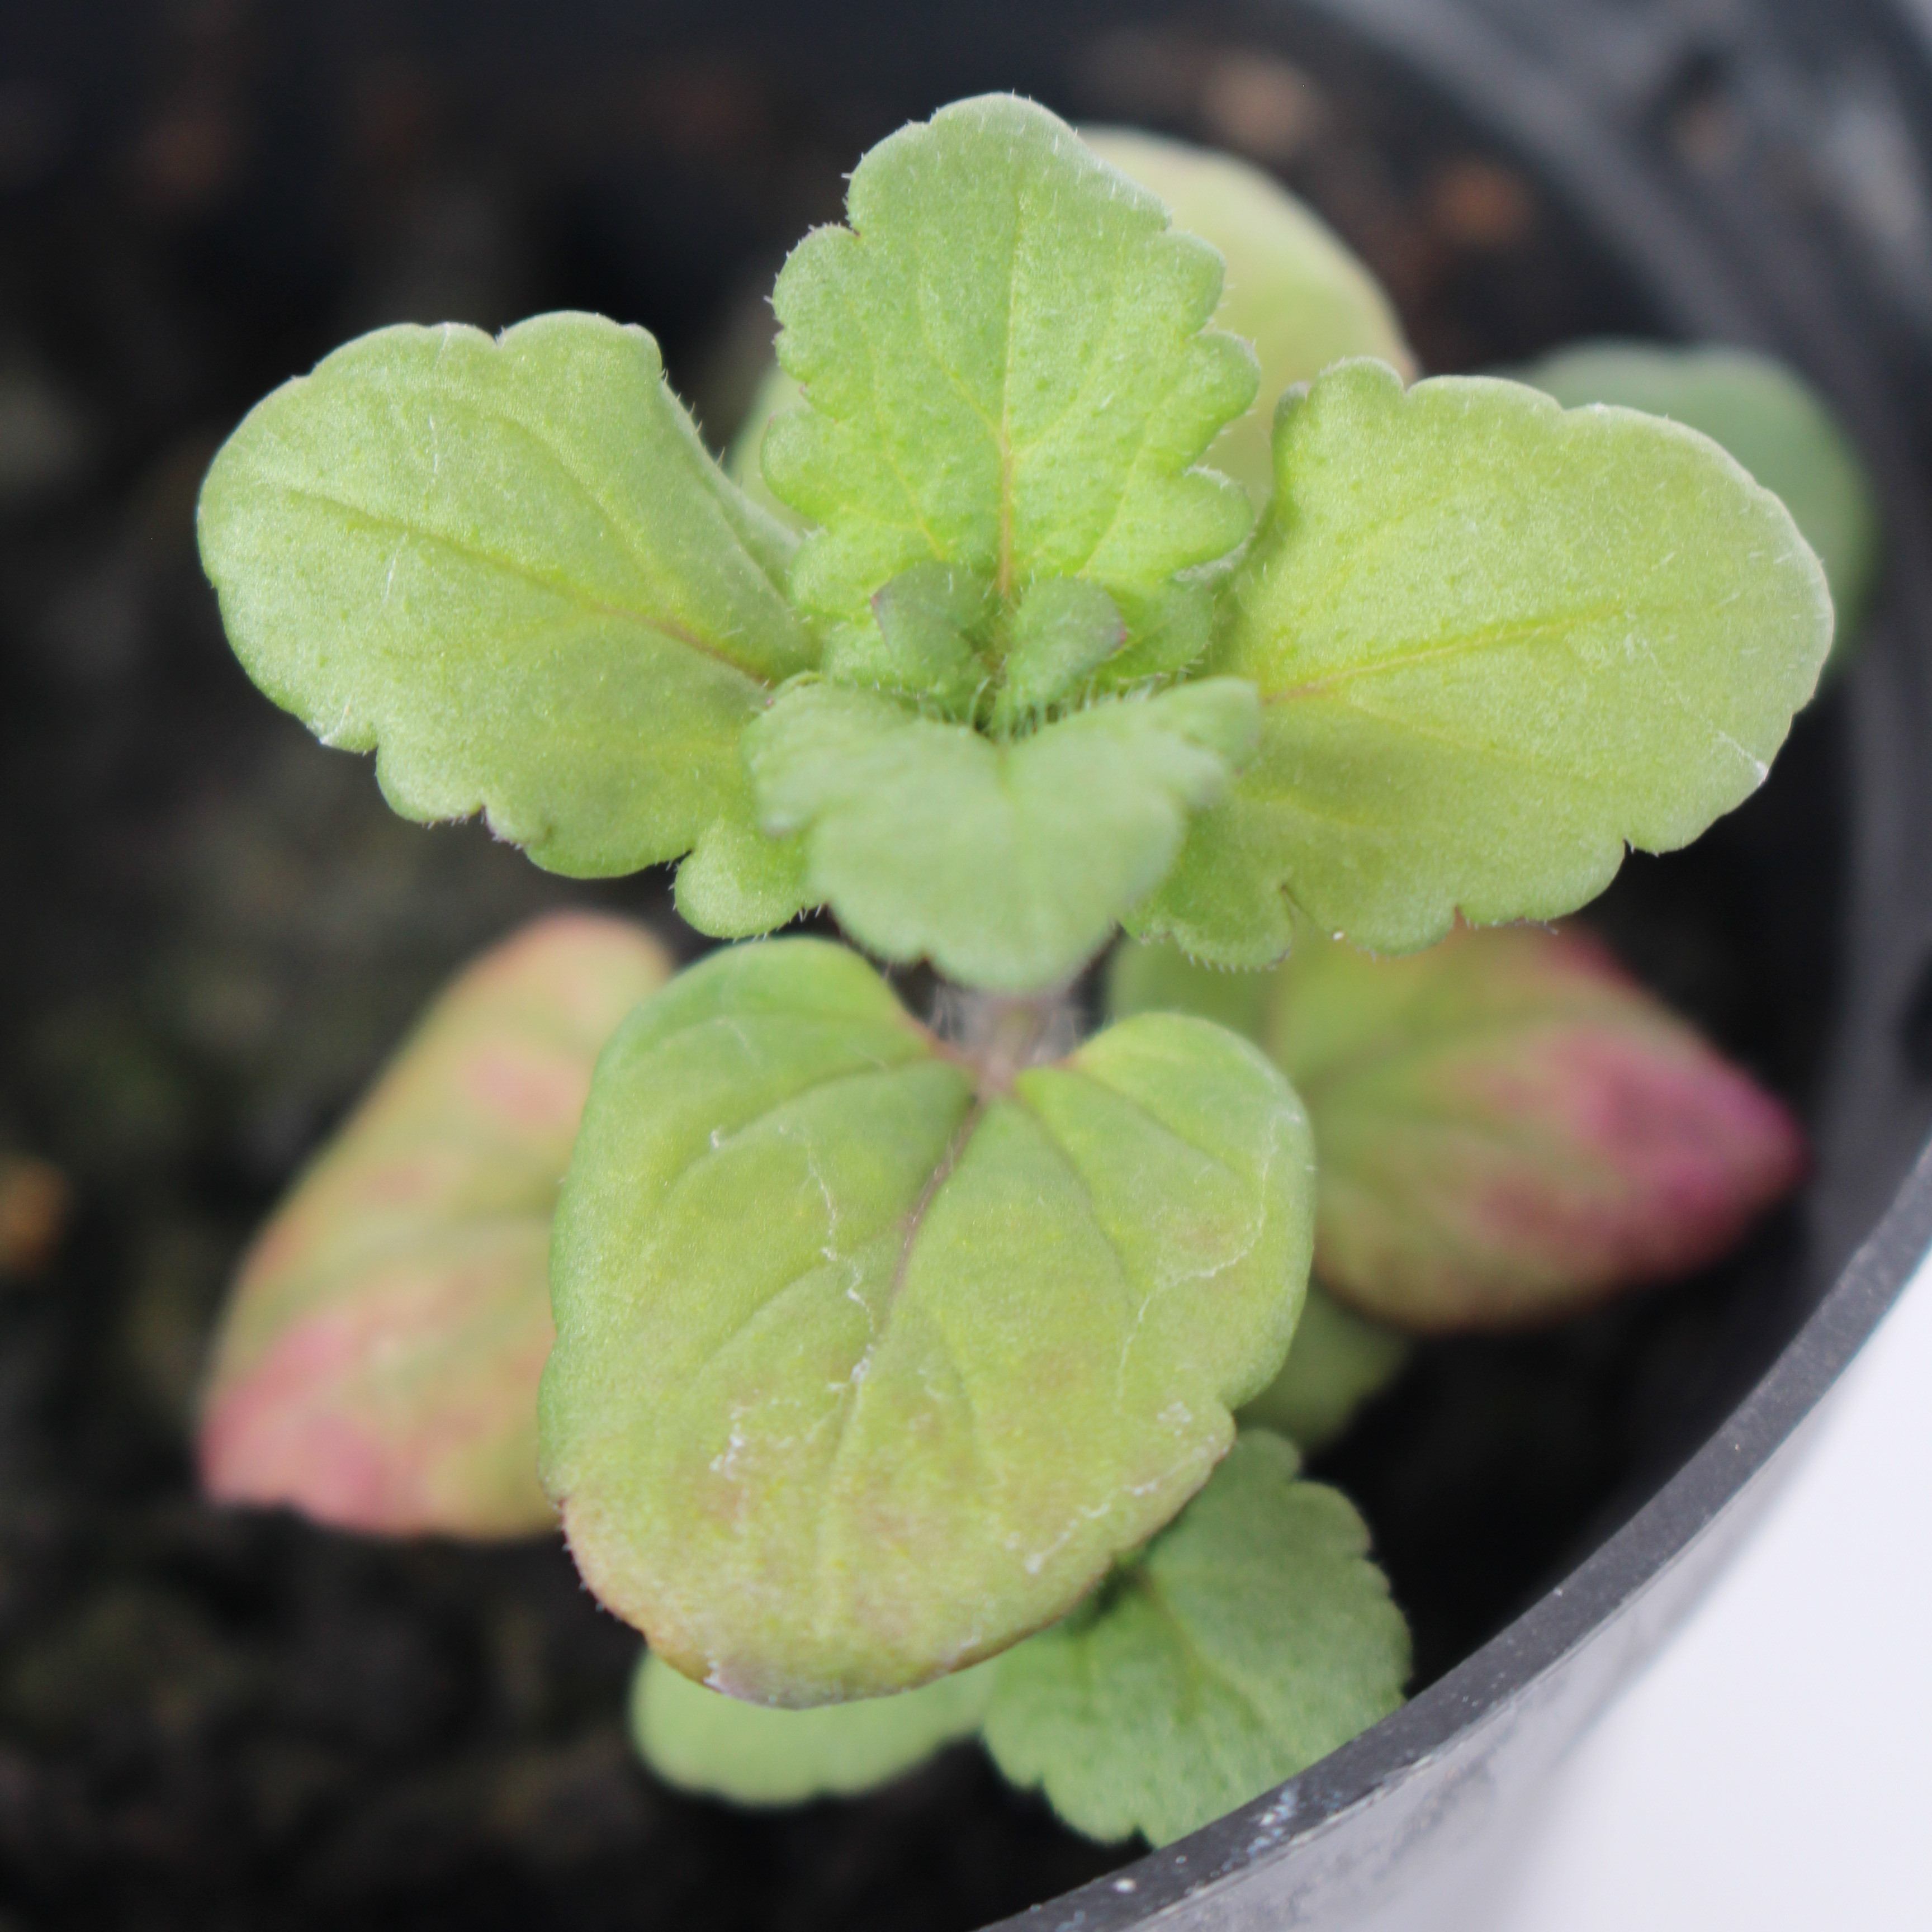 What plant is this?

Veronica persica
